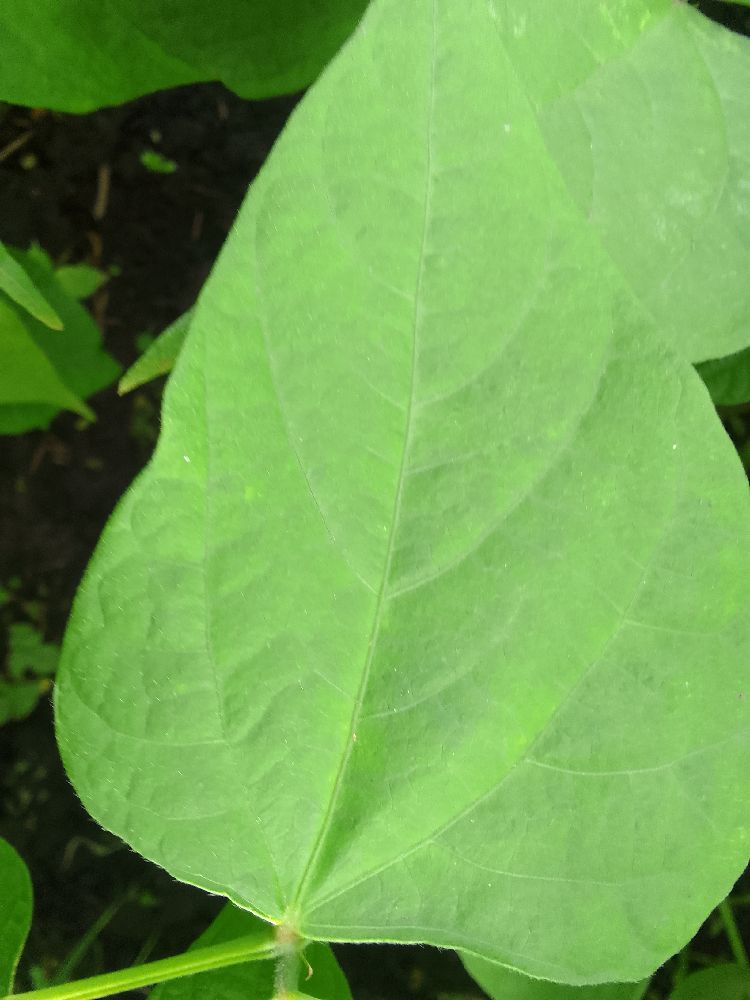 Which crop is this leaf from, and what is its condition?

common bean, healthy
